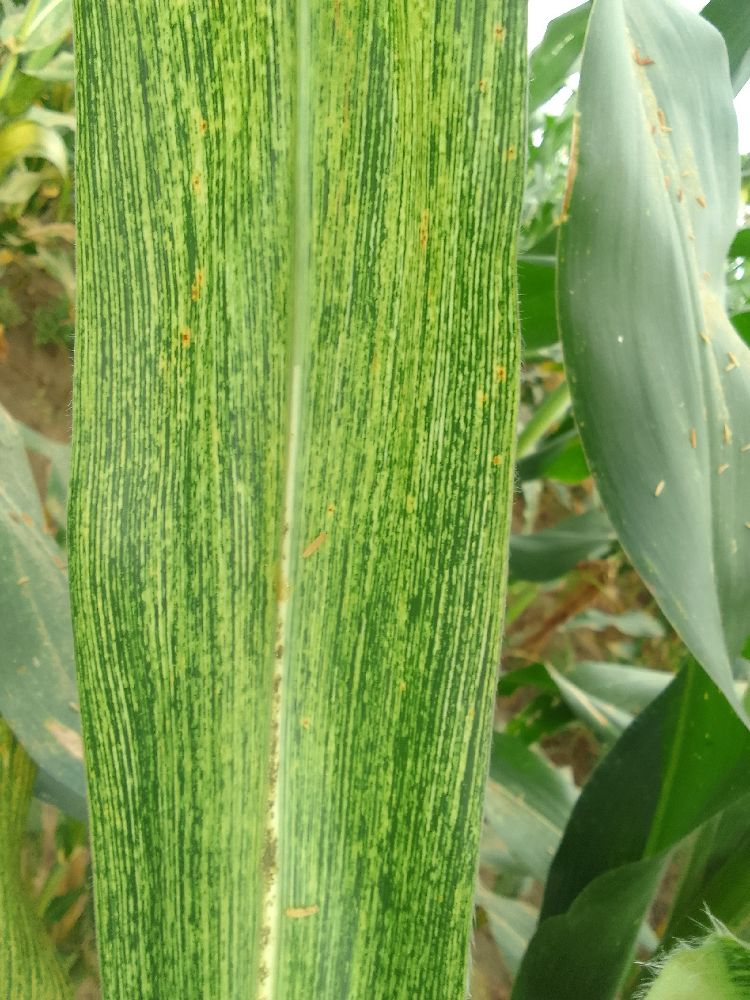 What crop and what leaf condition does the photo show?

maize, maize streak virus
